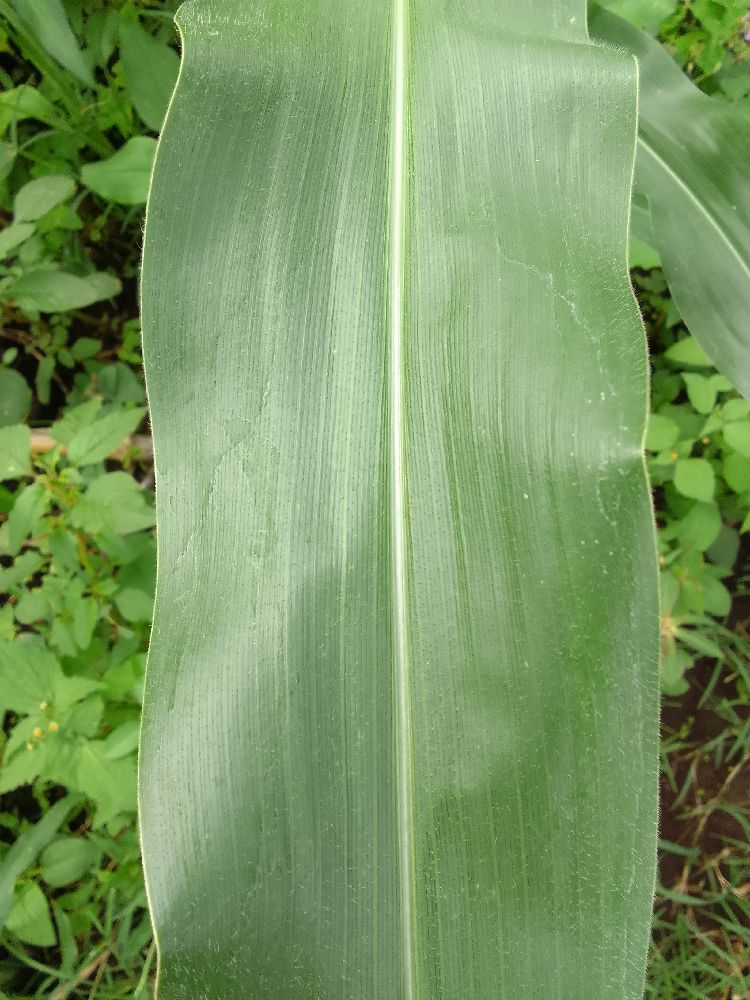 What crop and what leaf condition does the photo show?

maize, healthy
